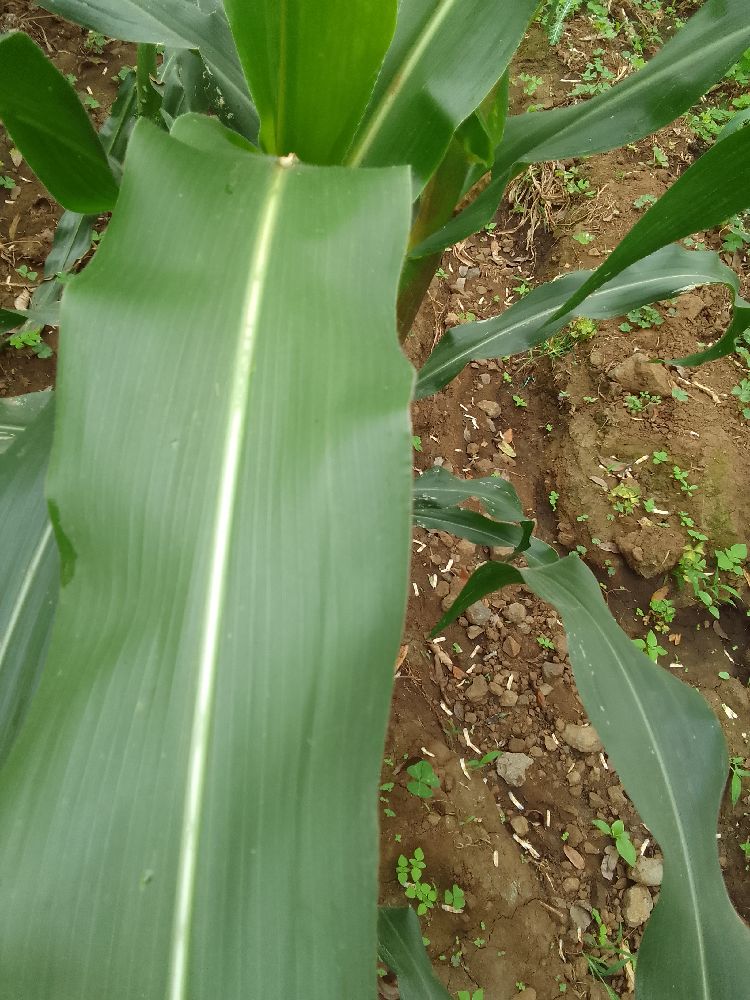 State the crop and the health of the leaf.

maize, healthy
